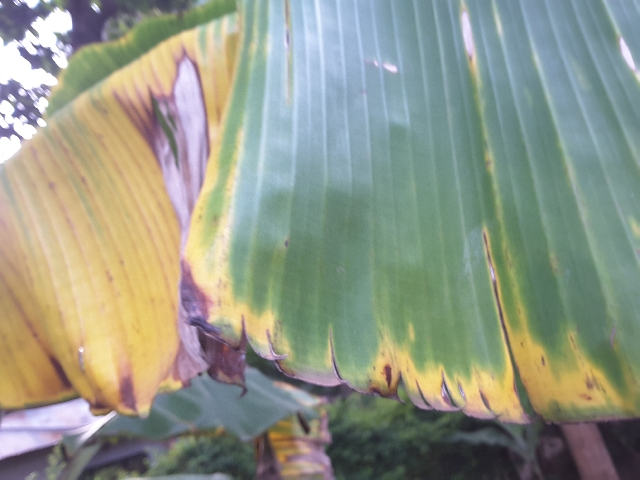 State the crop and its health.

banana, fusarium wilt race 1
